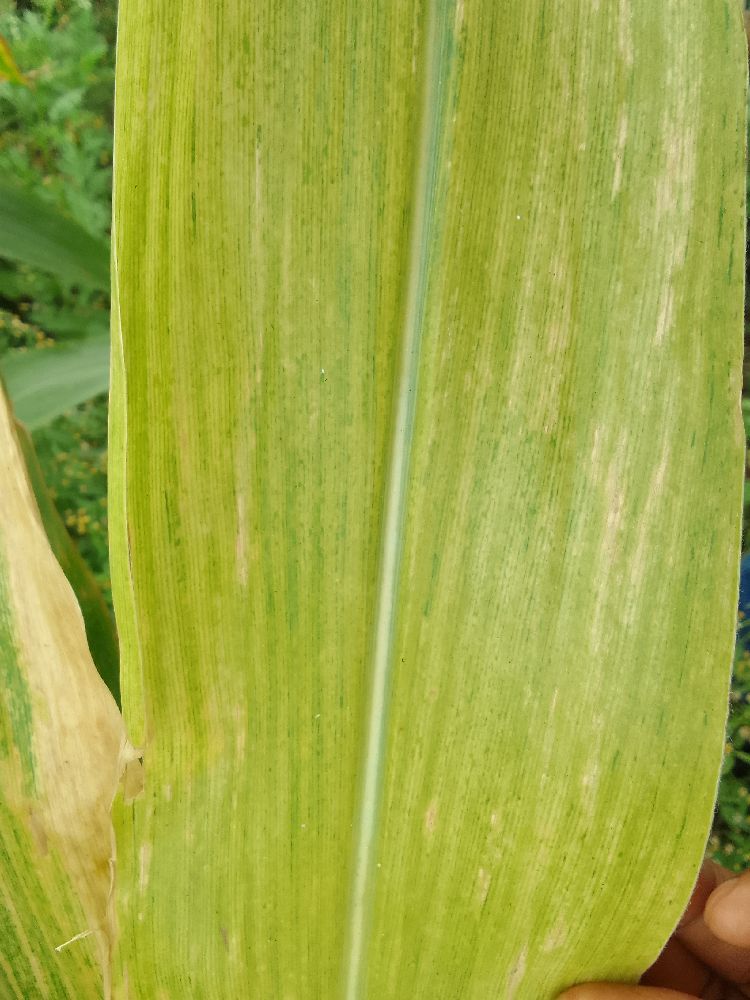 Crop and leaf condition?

maize, maize lethal necrosis
